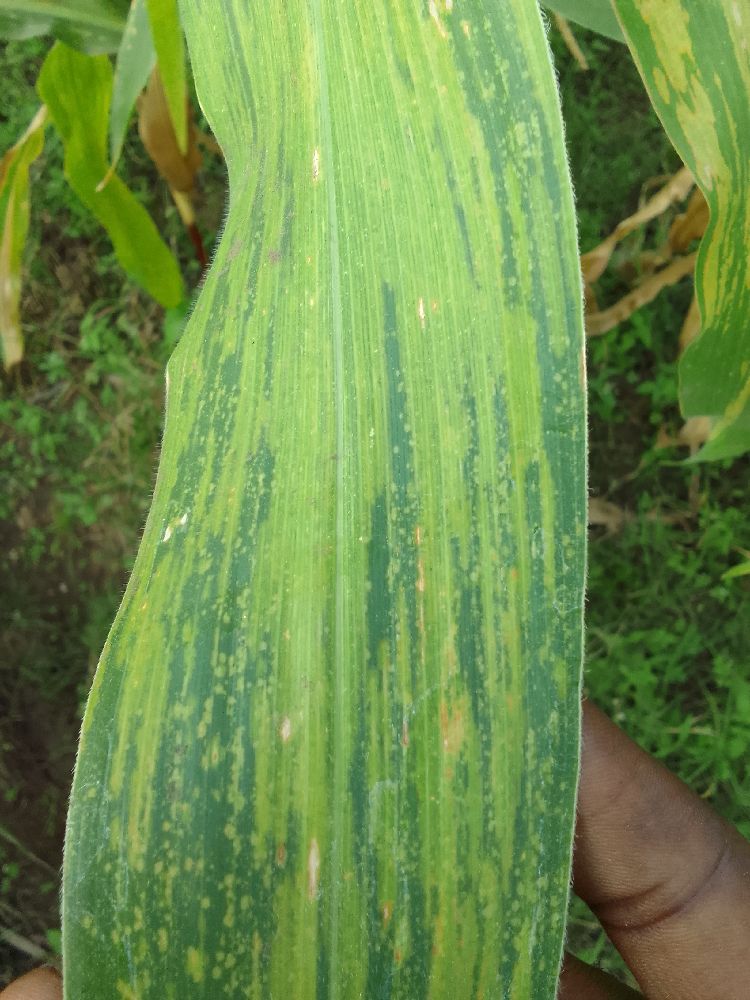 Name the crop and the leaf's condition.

maize, maize lethal necrosis
